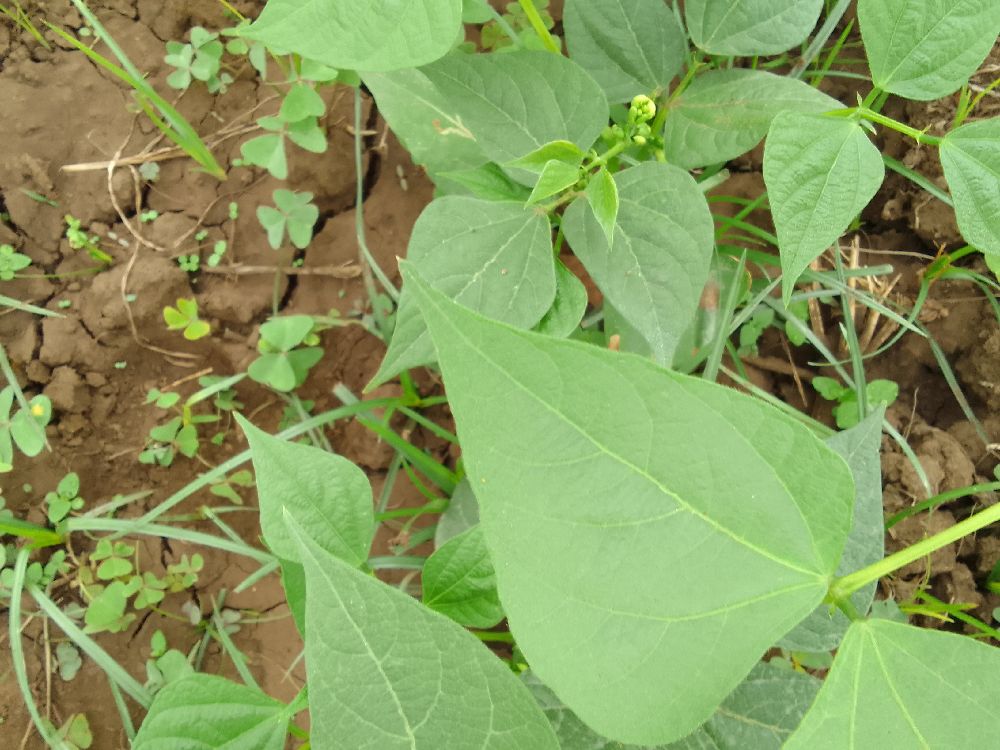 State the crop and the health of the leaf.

common bean, healthy
